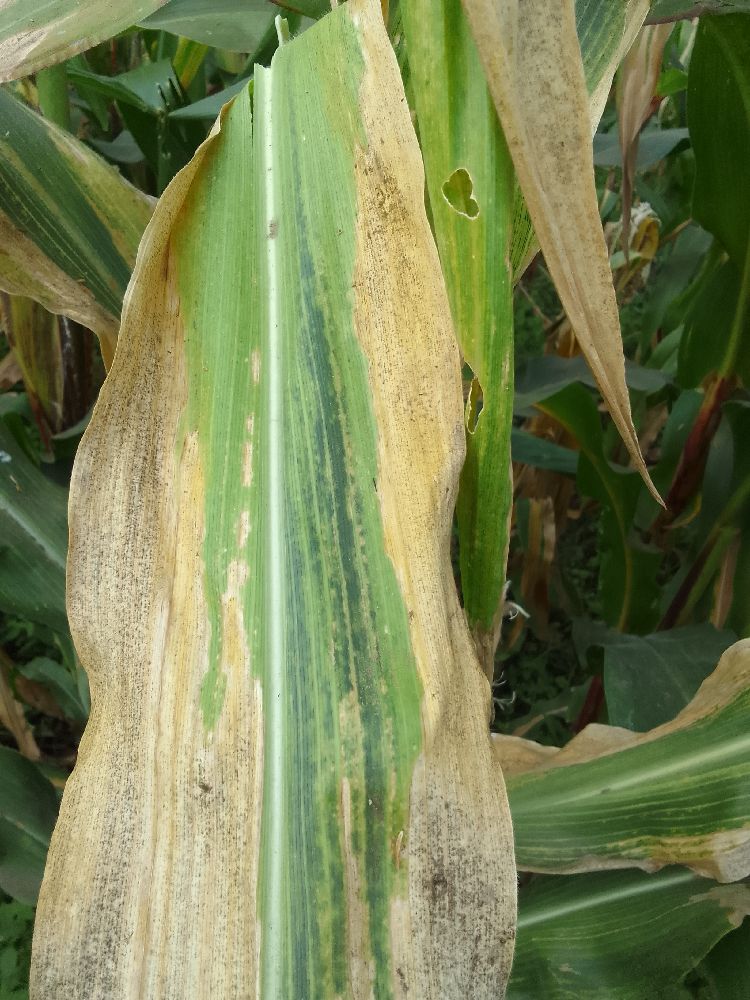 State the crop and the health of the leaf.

maize, maize lethal necrosis
